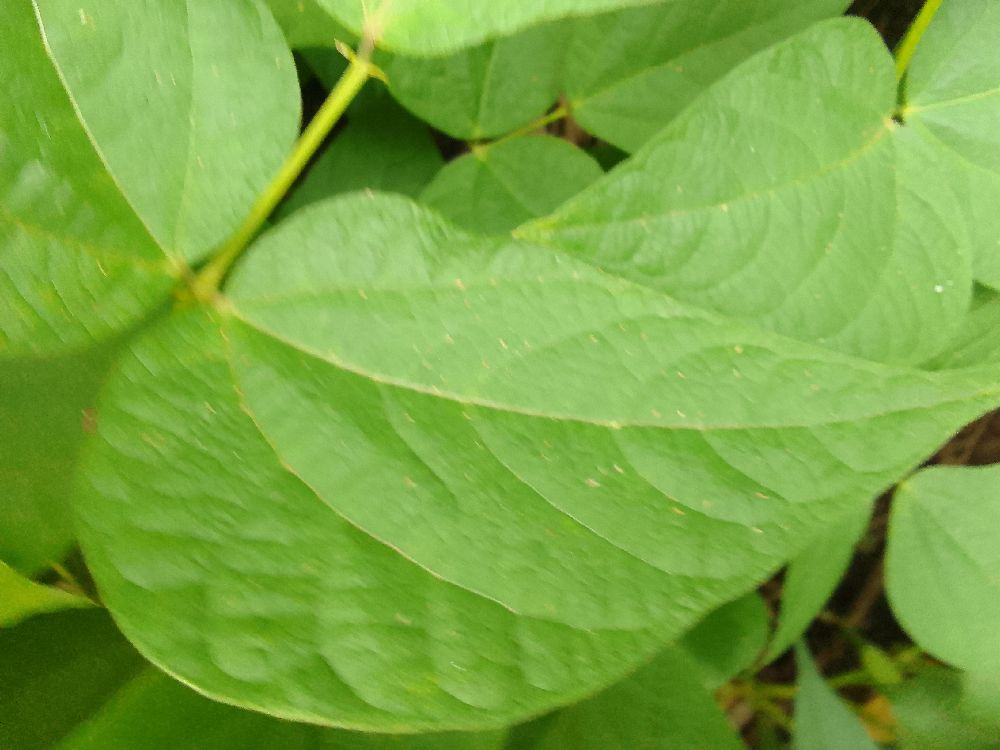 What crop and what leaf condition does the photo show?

common bean, healthy
